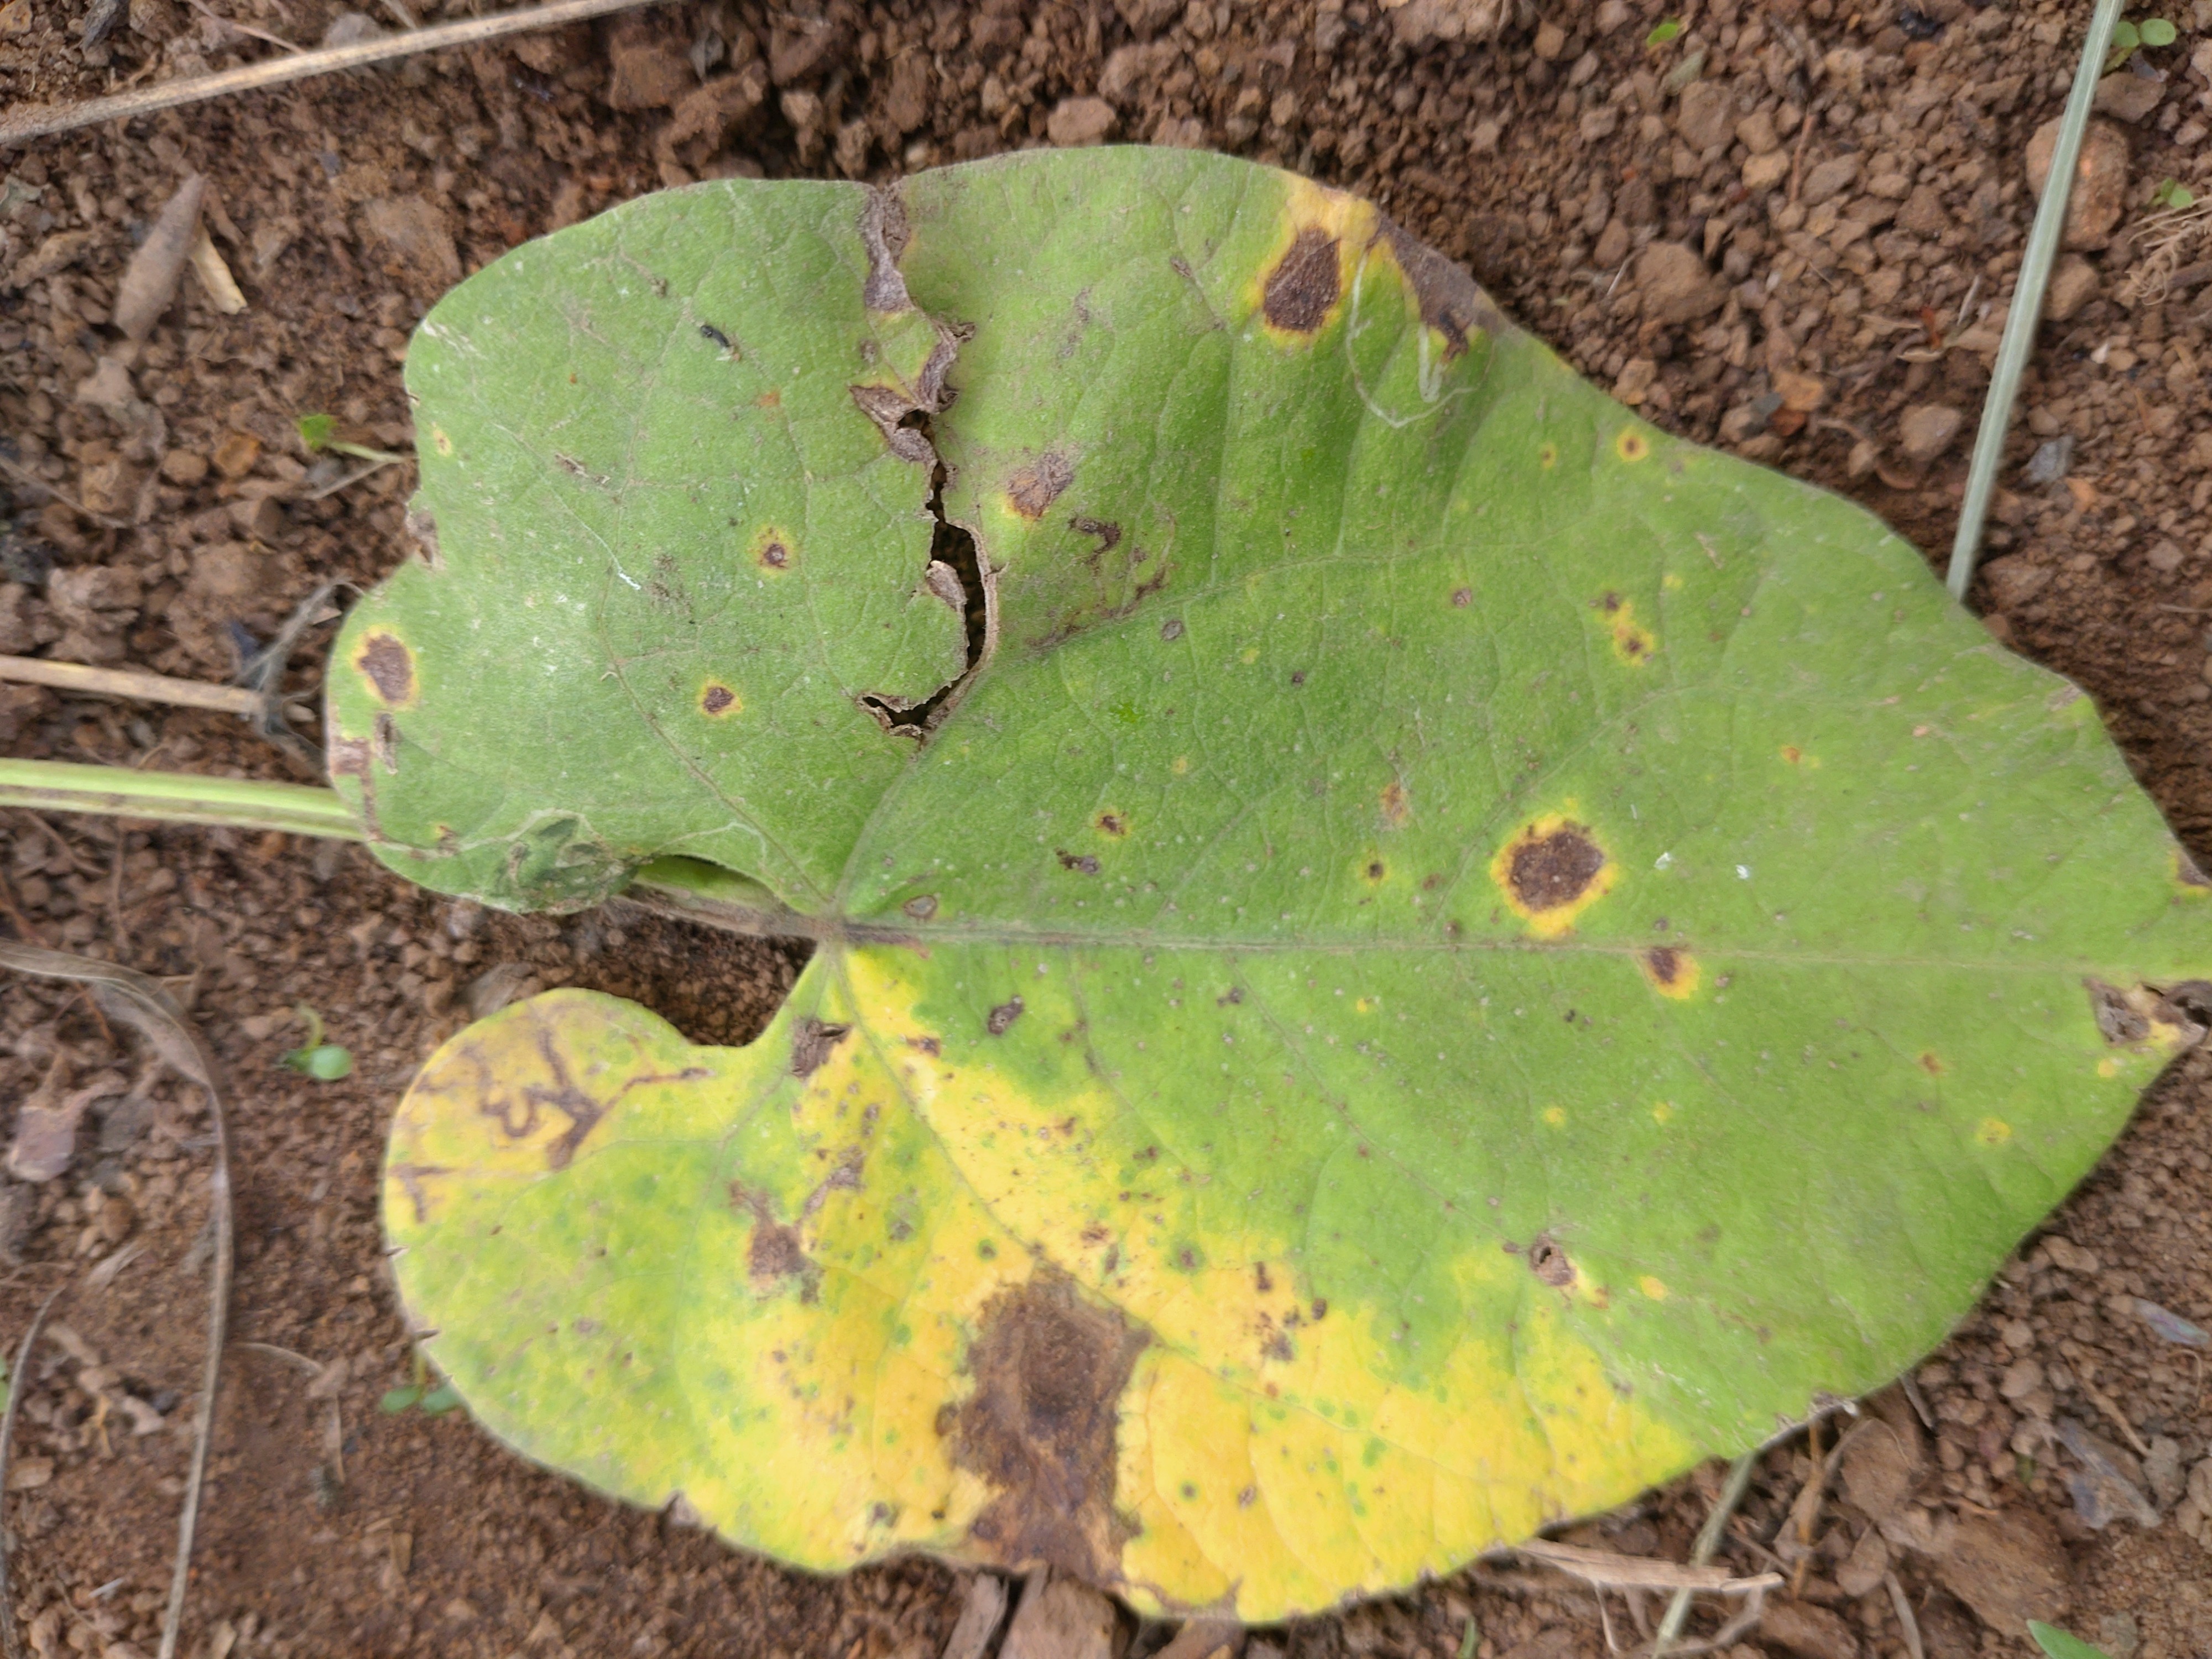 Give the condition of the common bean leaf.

rust
